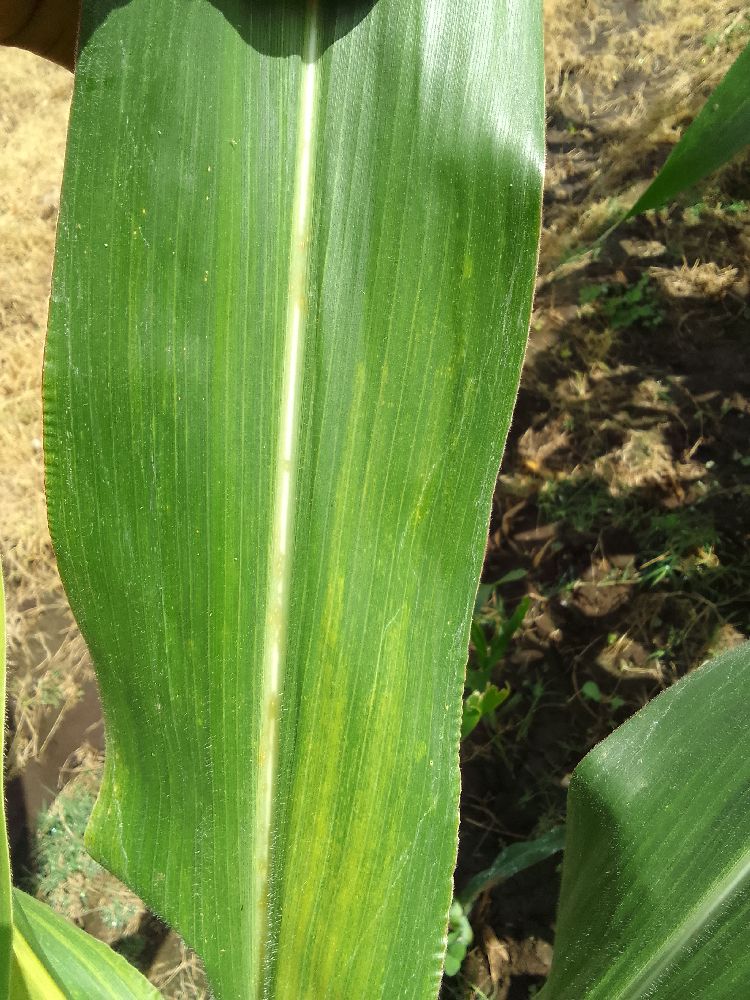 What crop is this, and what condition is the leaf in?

maize, maize lethal necrosis
